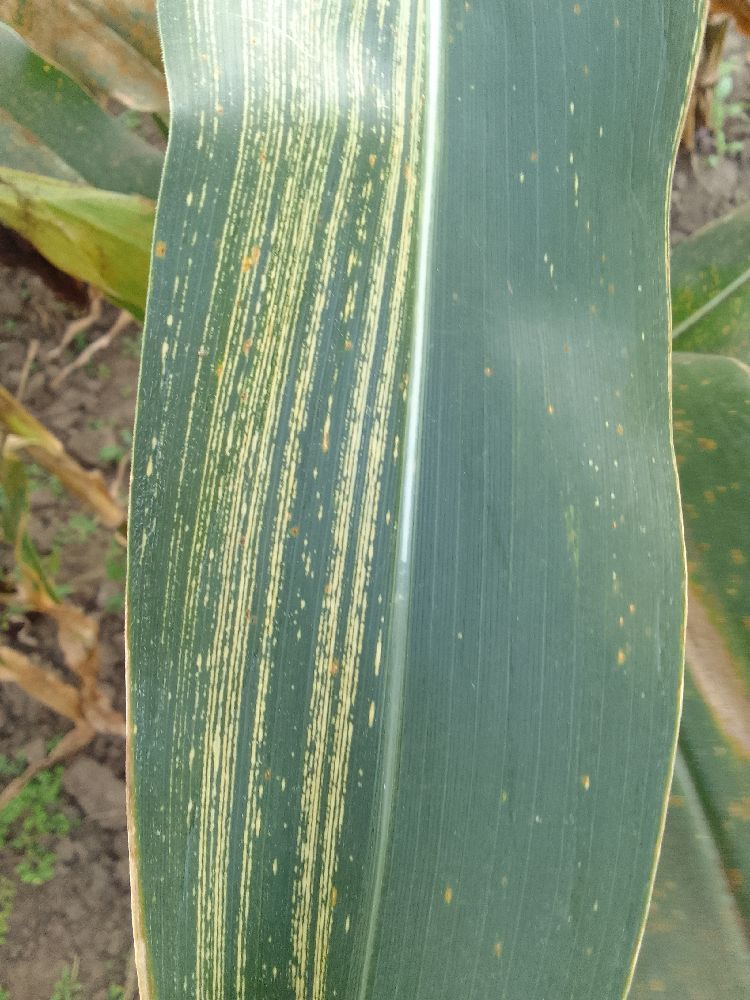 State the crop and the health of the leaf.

maize, maize streak virus
